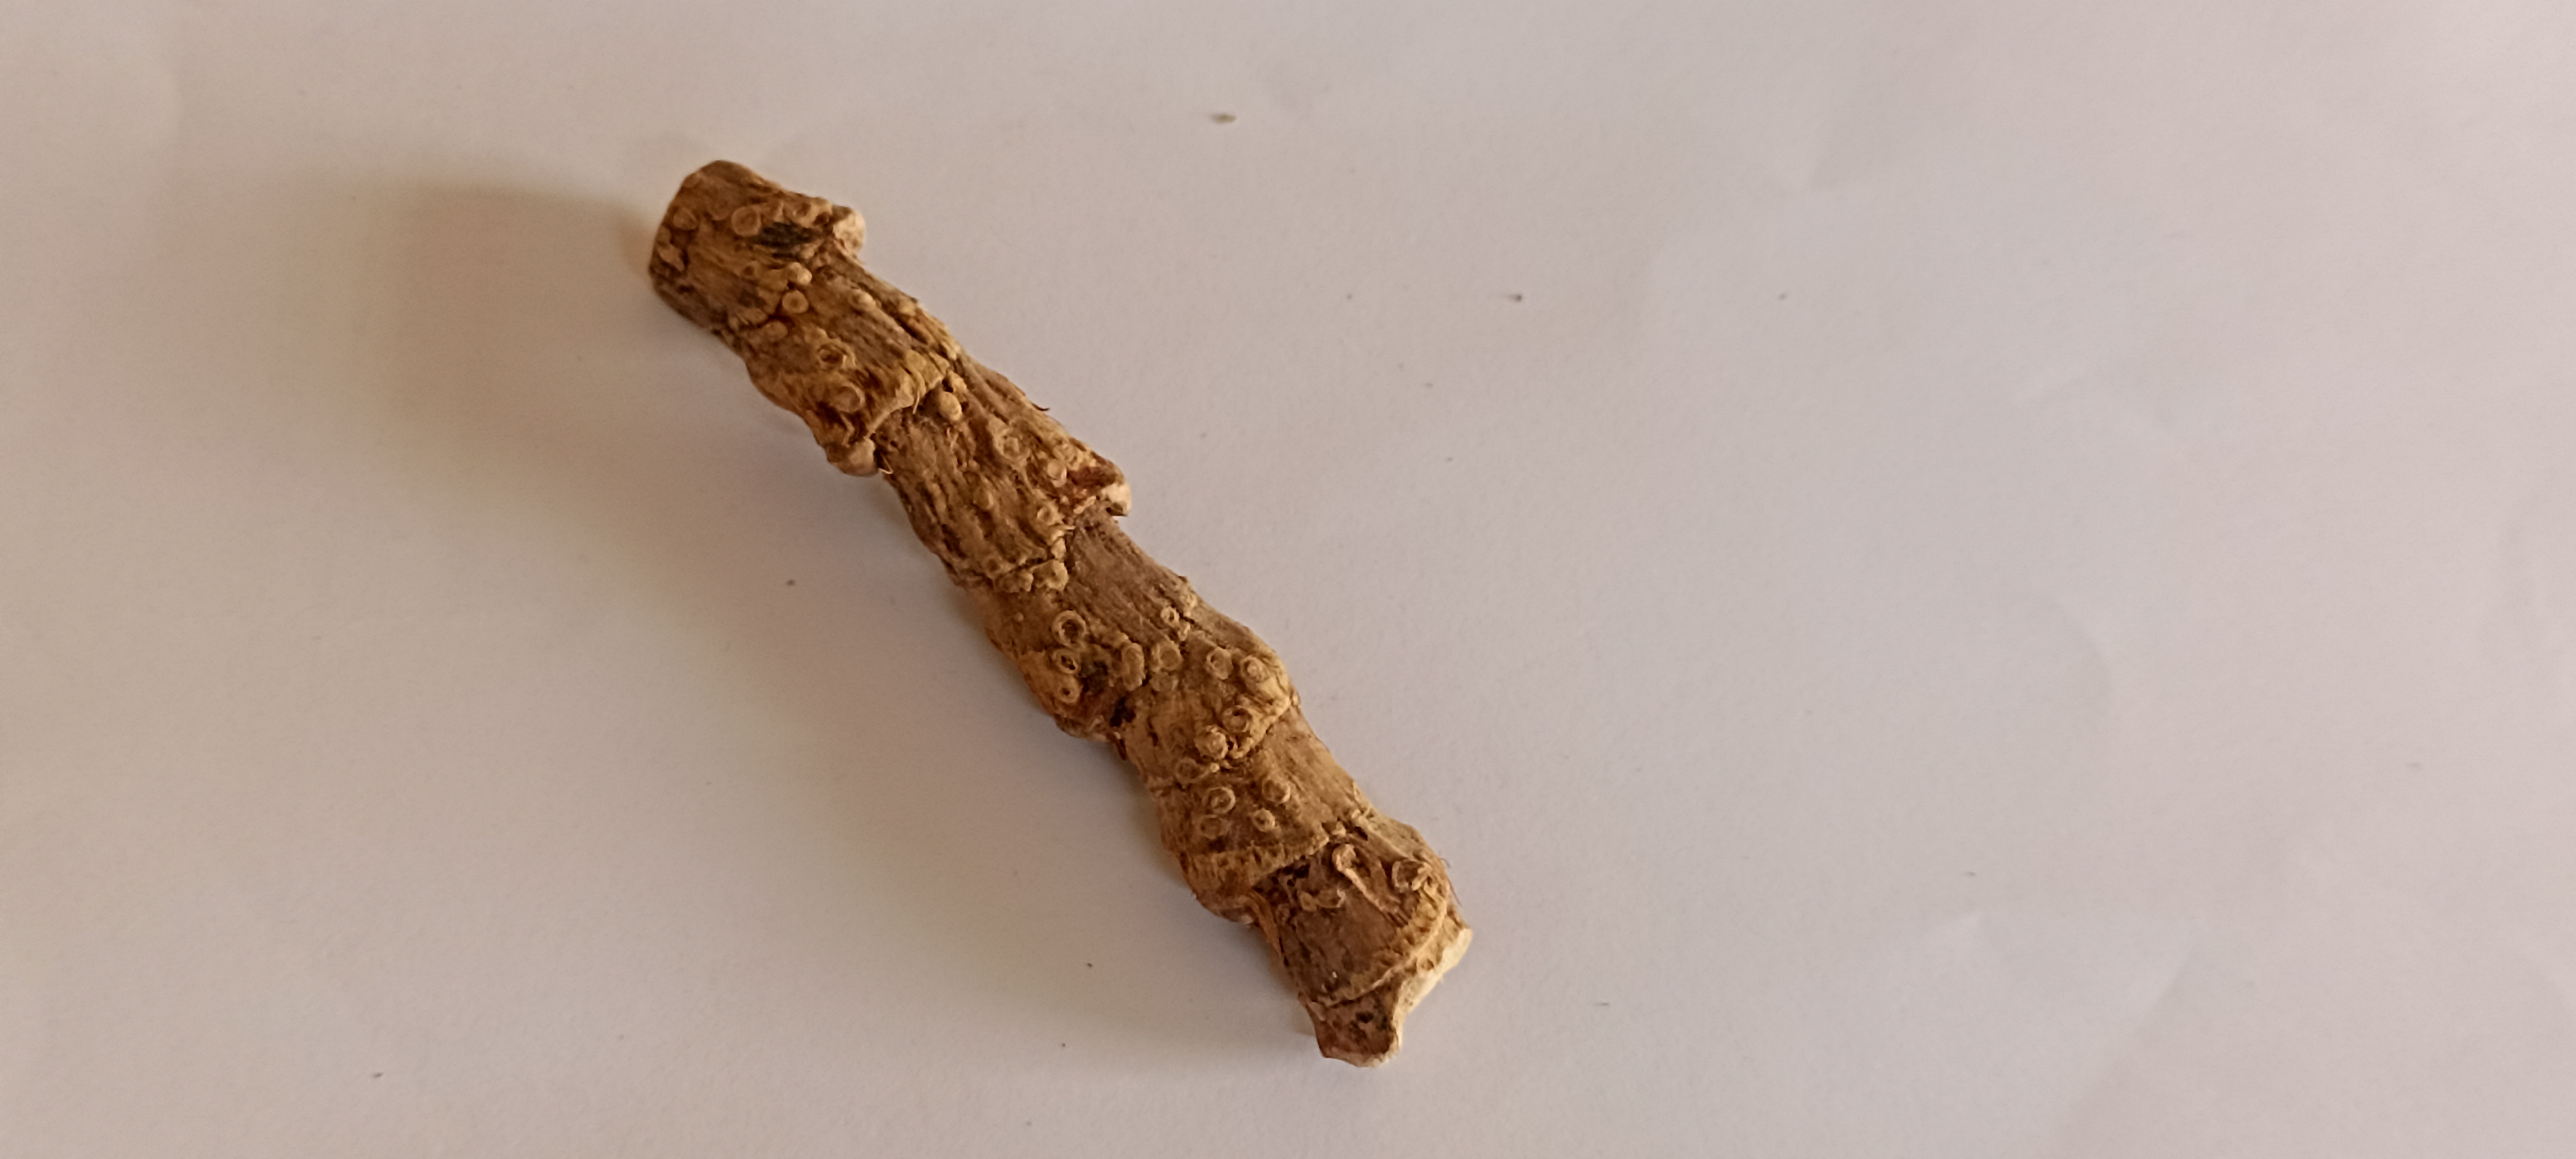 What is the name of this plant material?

vekhand
